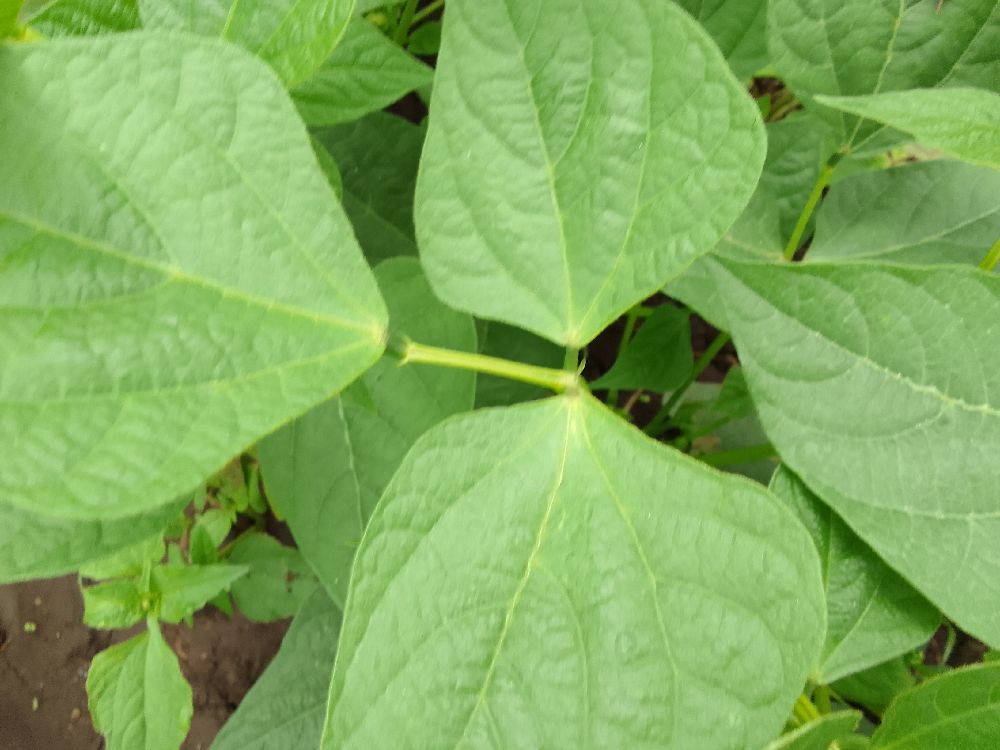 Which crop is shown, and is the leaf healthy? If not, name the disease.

common bean, healthy
